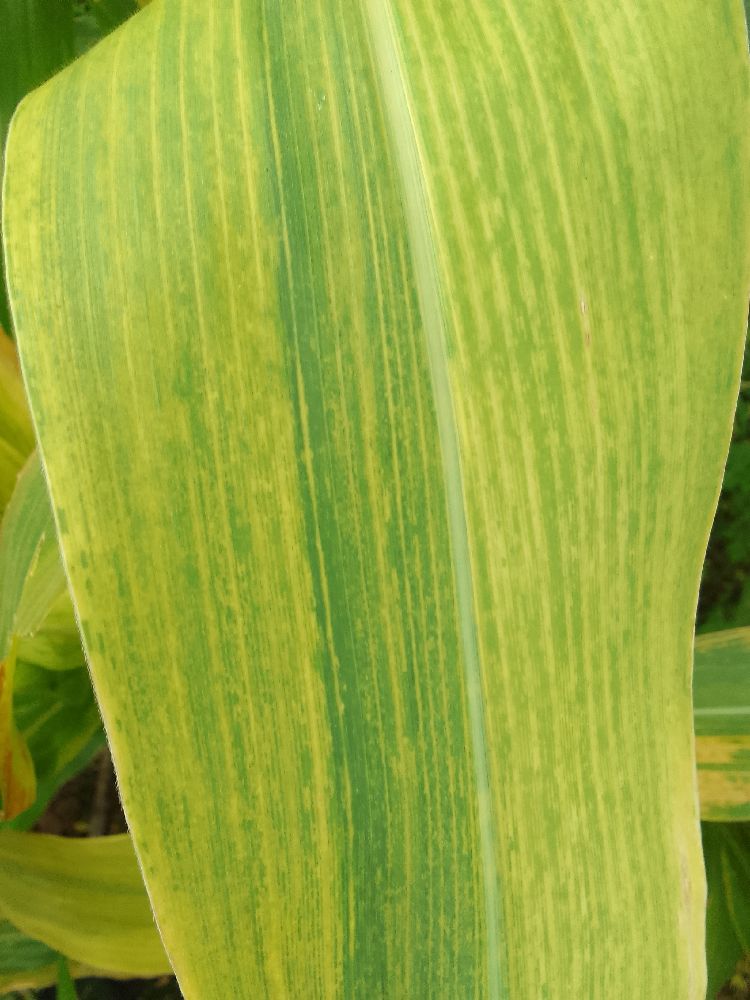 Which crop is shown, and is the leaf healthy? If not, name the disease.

maize, maize lethal necrosis
